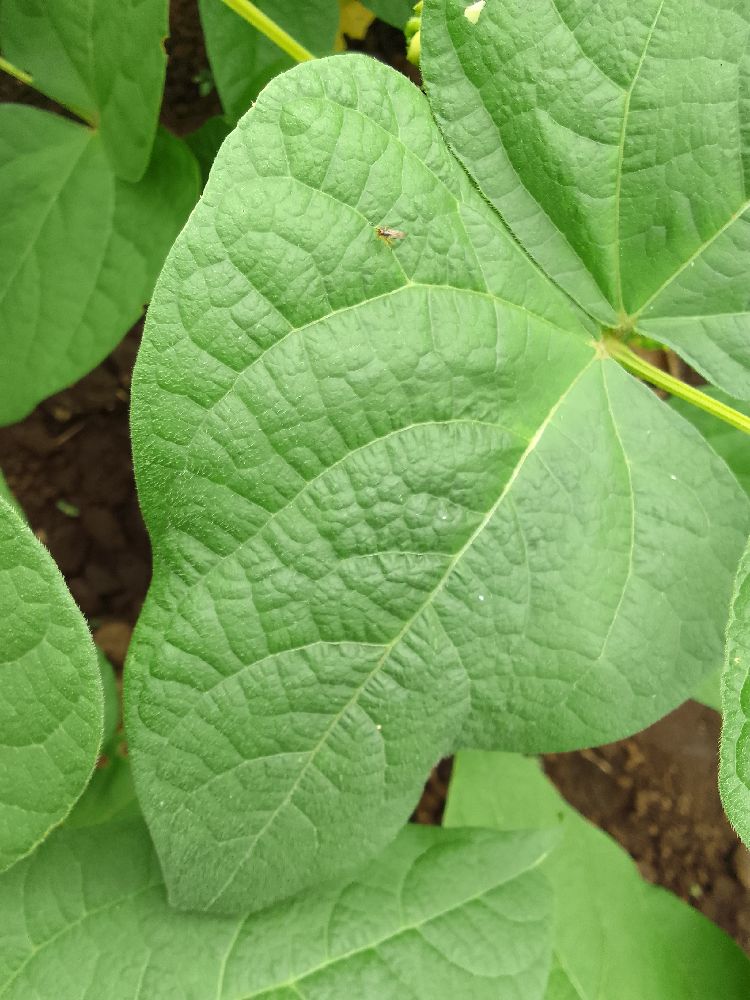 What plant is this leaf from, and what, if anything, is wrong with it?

common bean, healthy
